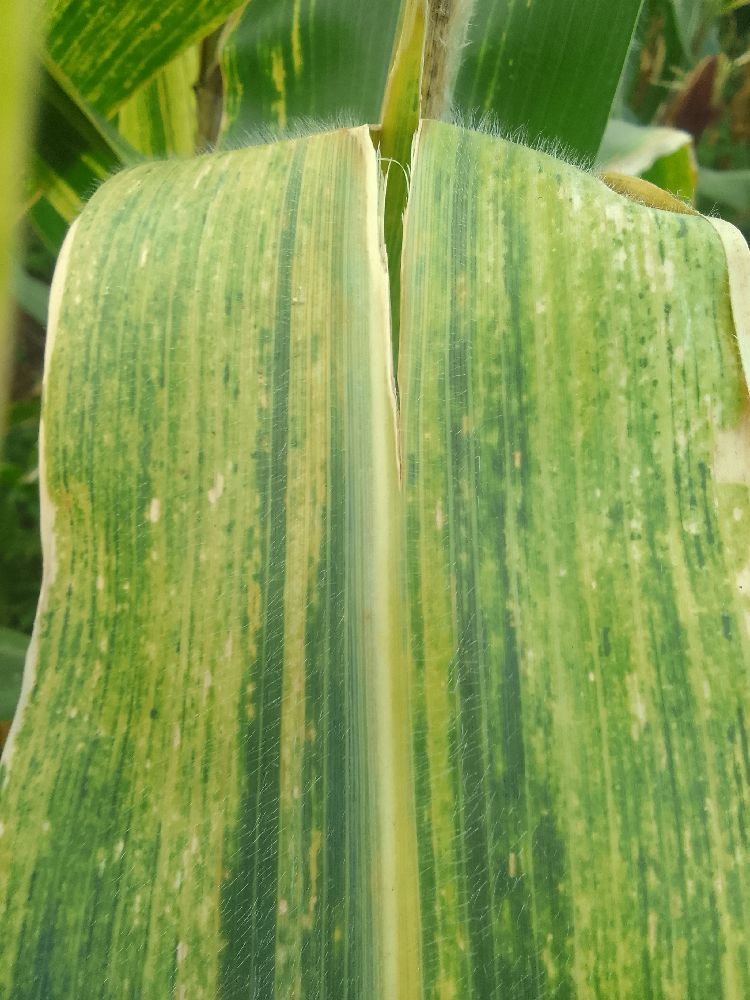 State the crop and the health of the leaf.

maize, maize lethal necrosis
